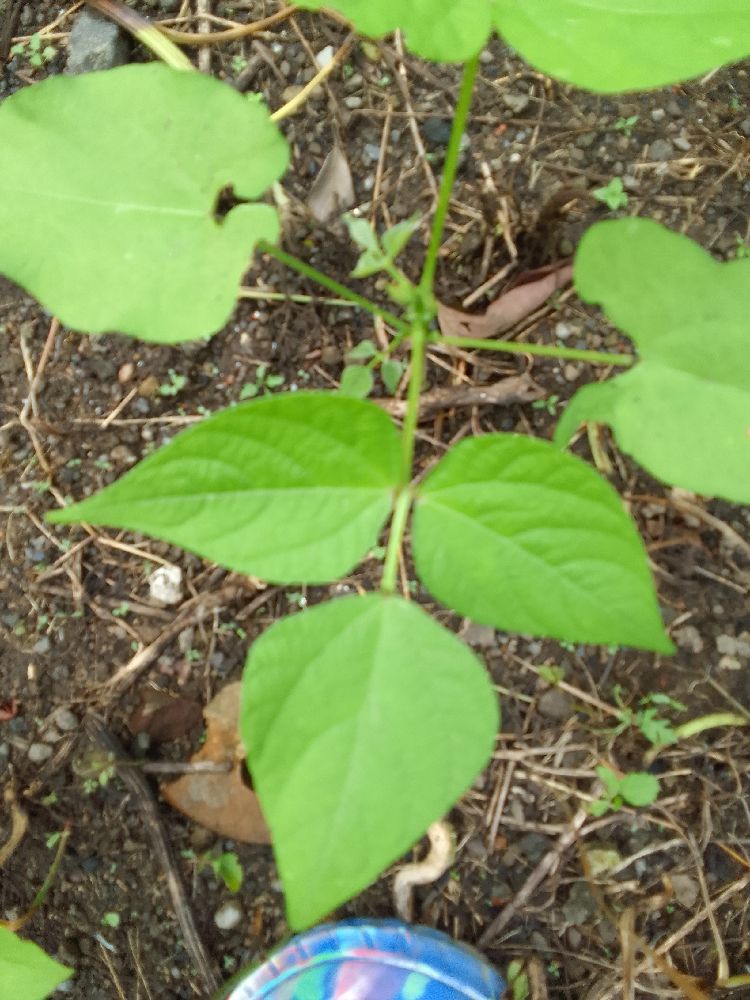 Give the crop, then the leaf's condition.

common bean, healthy
